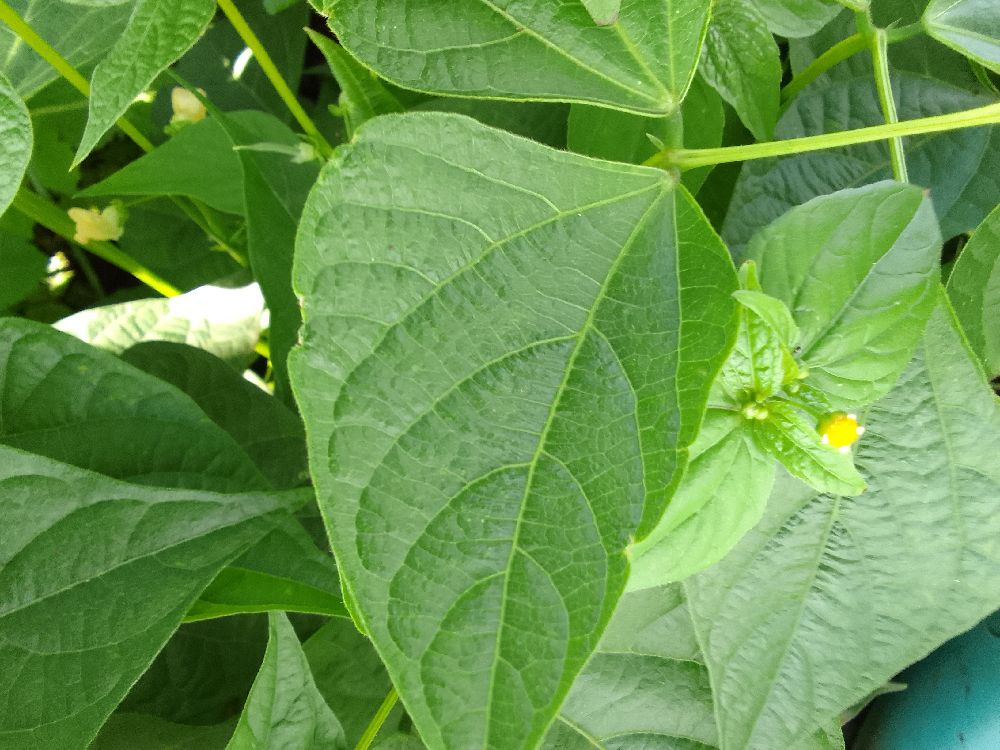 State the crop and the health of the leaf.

common bean, healthy
